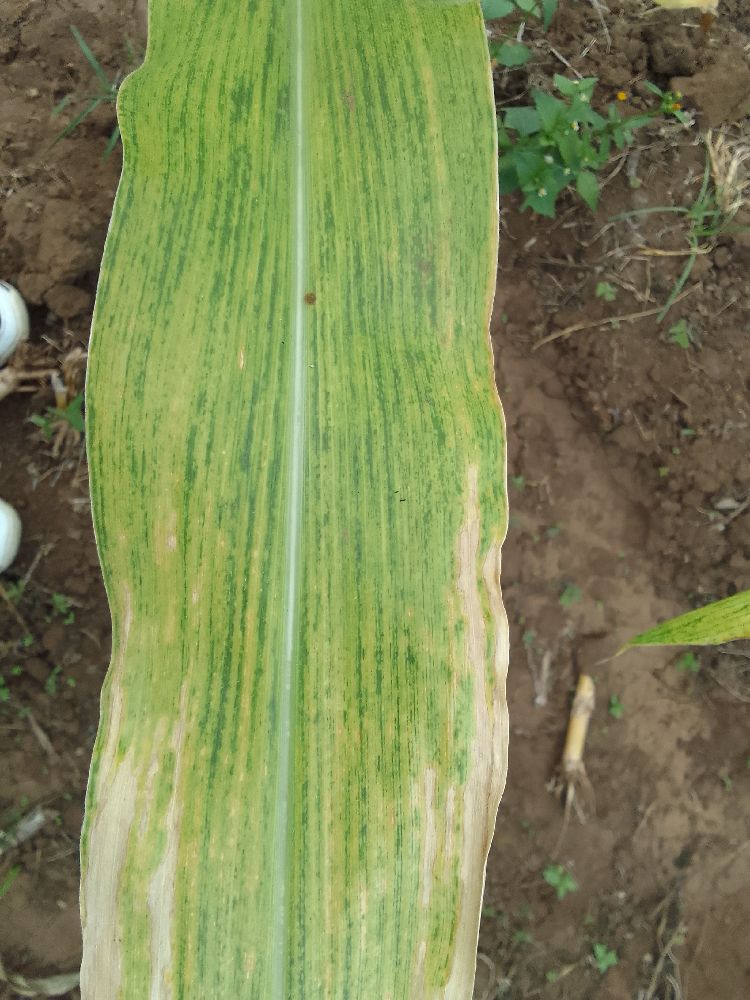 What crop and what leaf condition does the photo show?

maize, maize lethal necrosis
